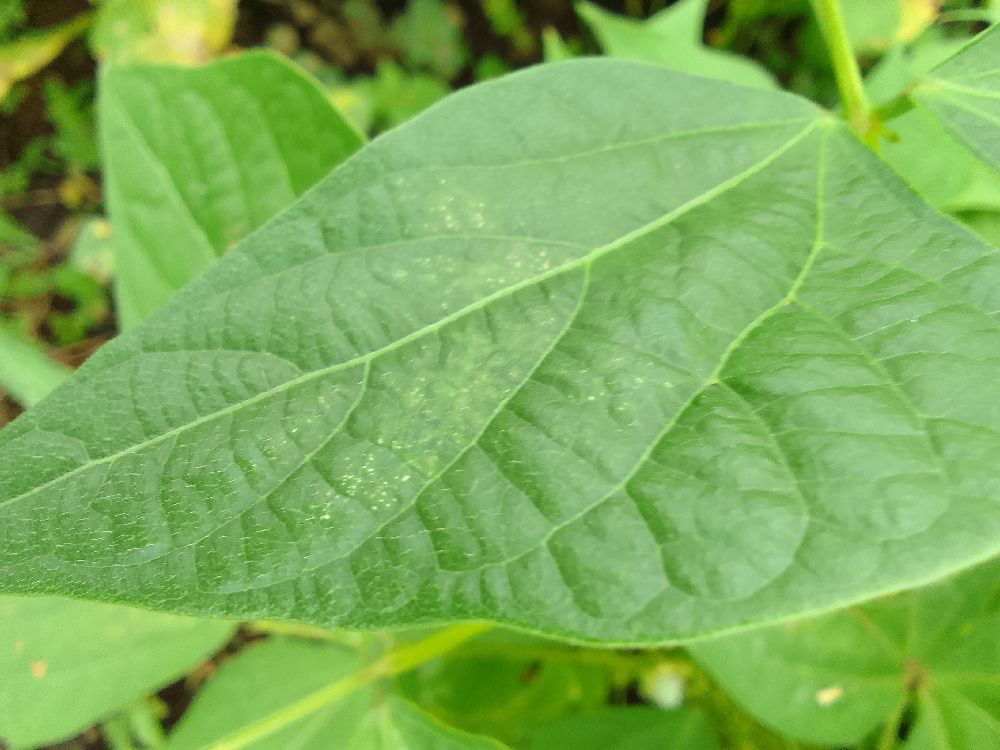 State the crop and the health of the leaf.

common bean, healthy
